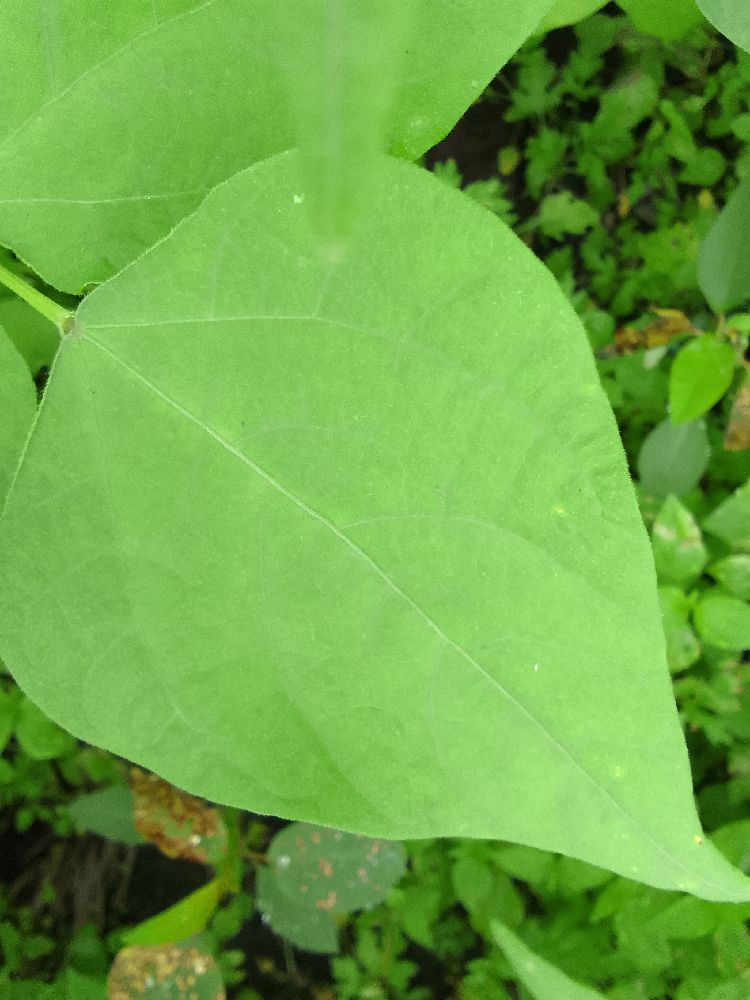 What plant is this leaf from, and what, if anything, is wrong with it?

common bean, healthy
